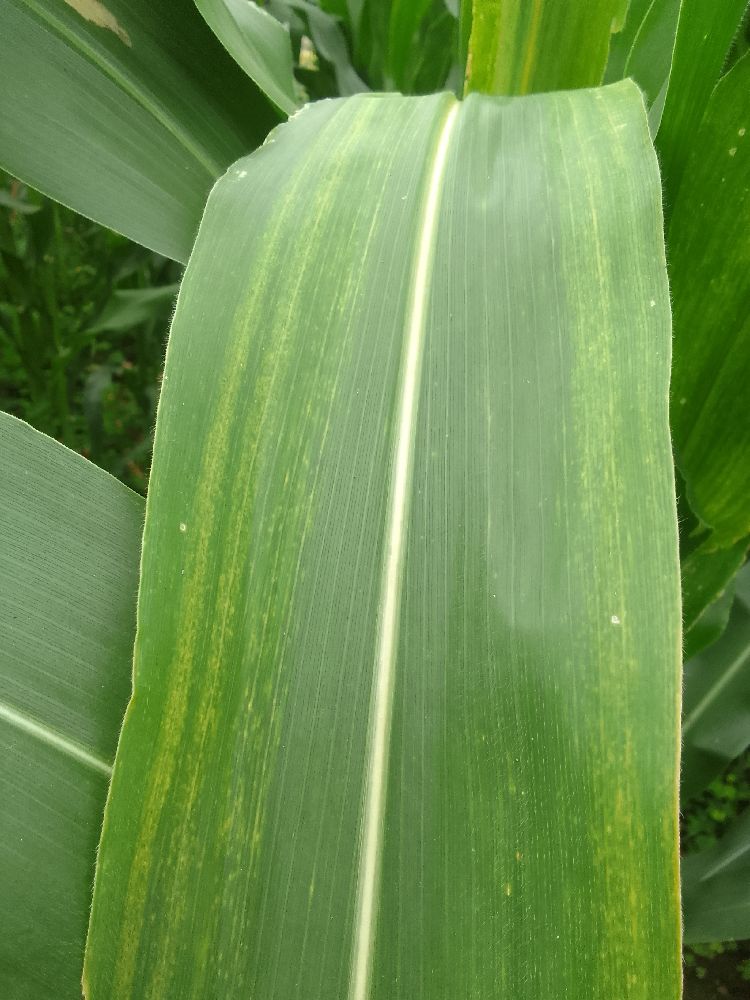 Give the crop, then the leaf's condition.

maize, maize lethal necrosis
